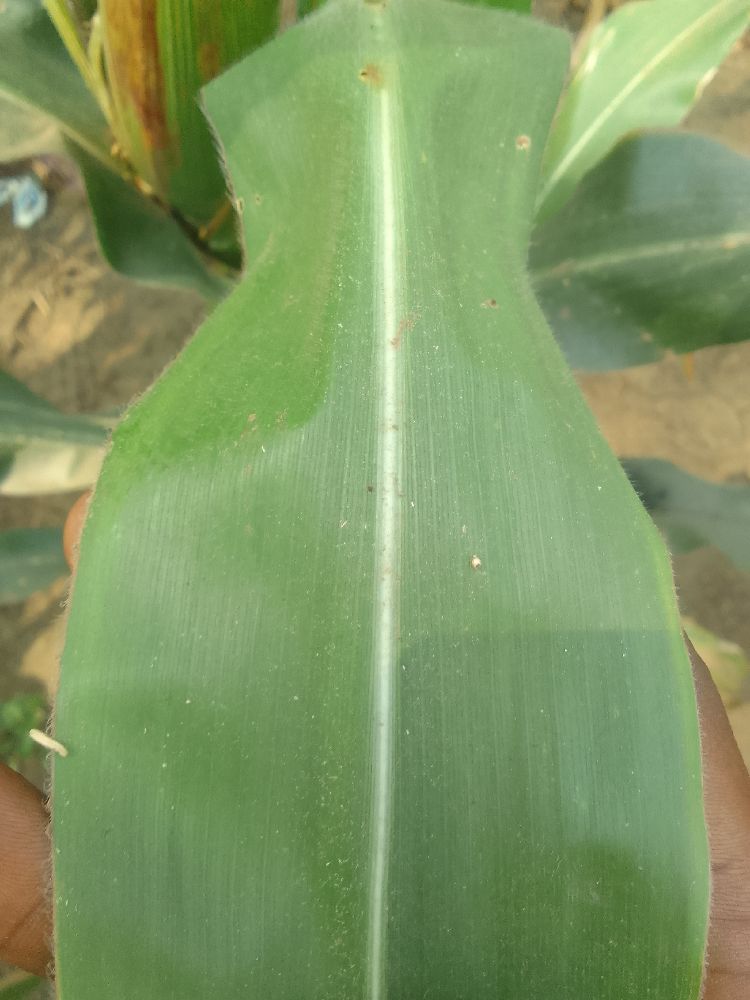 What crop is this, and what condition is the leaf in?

maize, healthy
